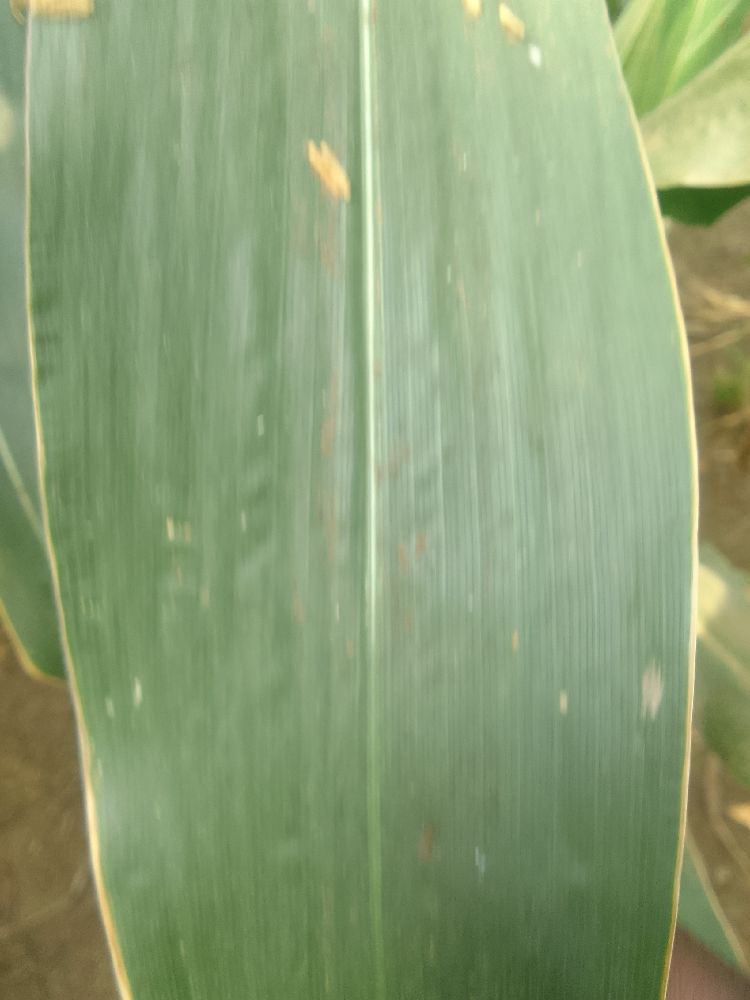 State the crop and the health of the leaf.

maize, healthy
